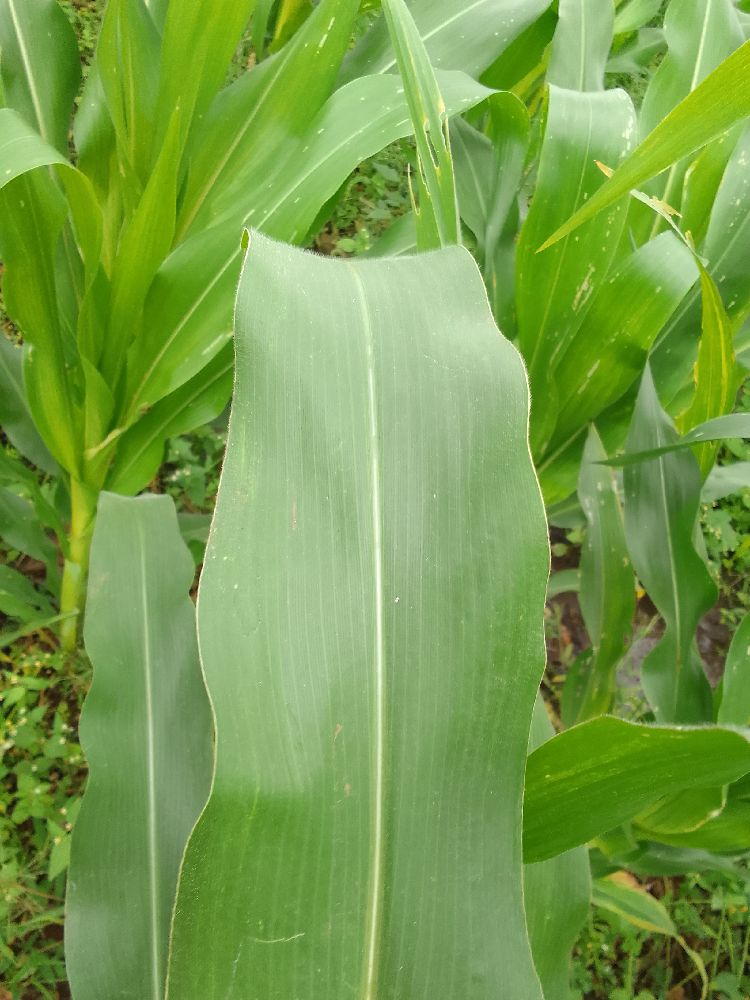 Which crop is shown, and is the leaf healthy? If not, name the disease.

maize, healthy
